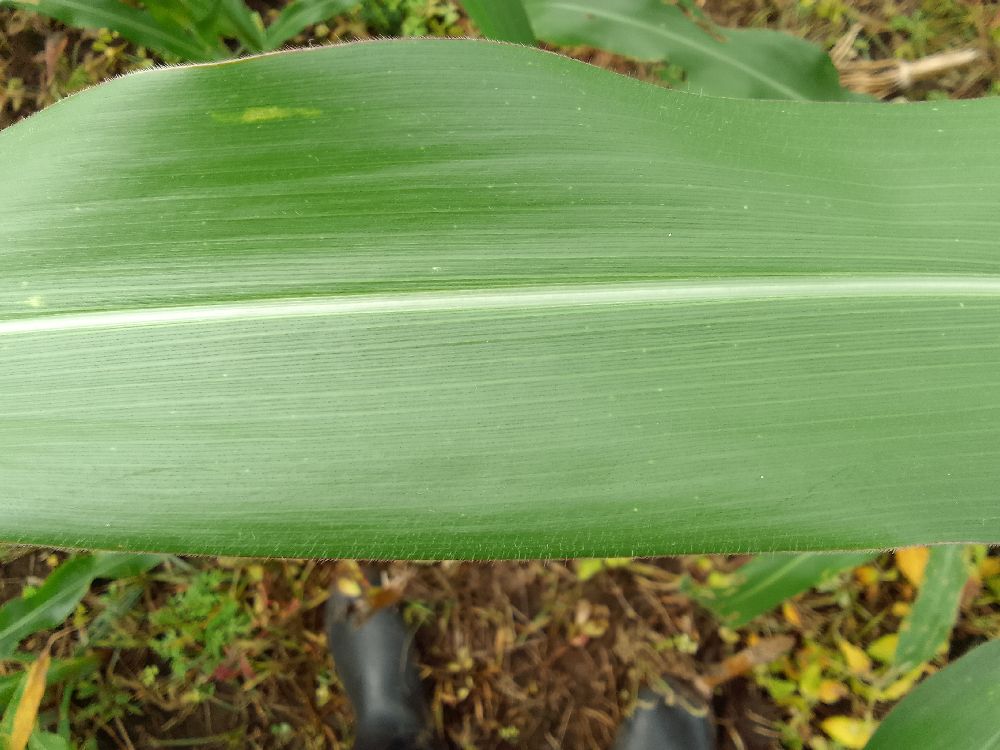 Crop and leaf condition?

maize, healthy
